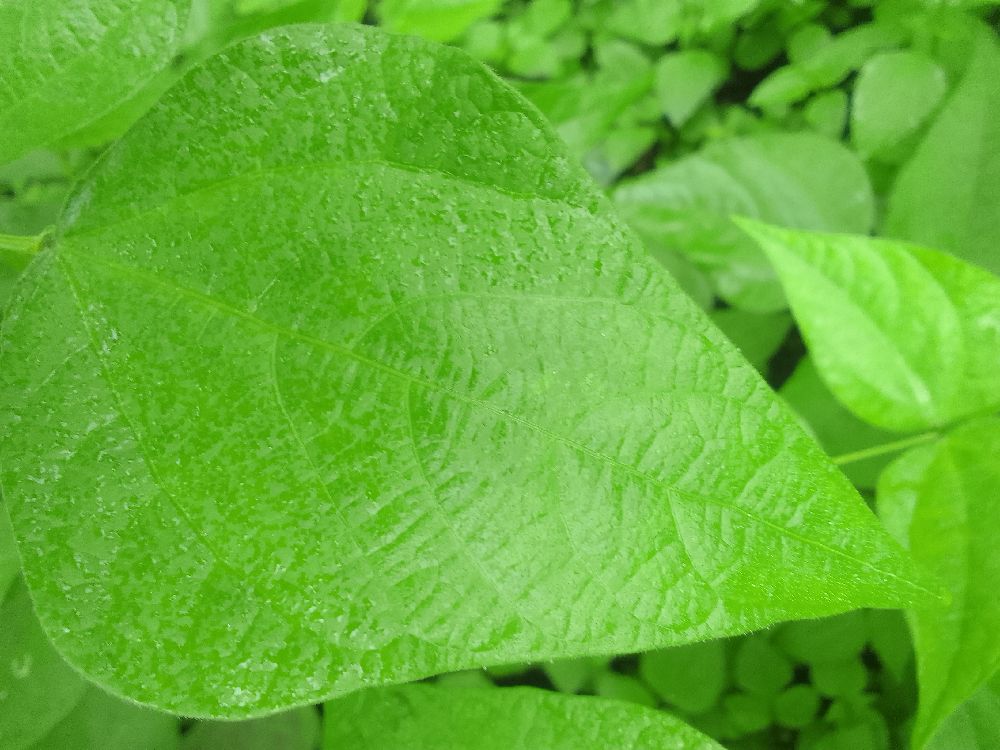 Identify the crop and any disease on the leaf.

common bean, healthy
